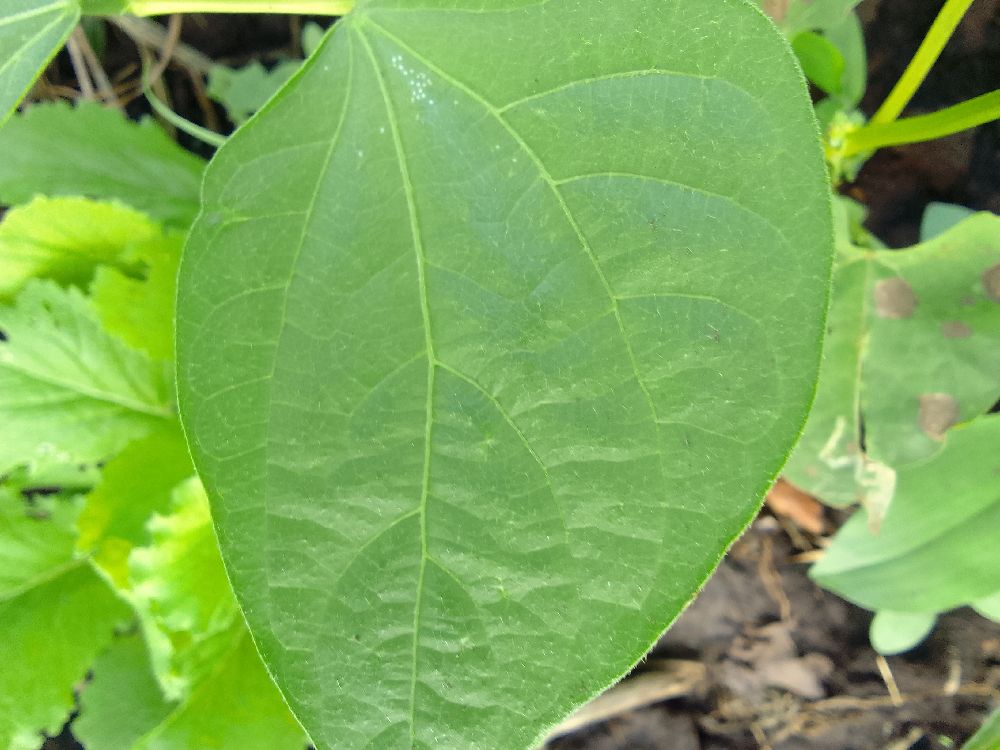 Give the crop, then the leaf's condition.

common bean, healthy
